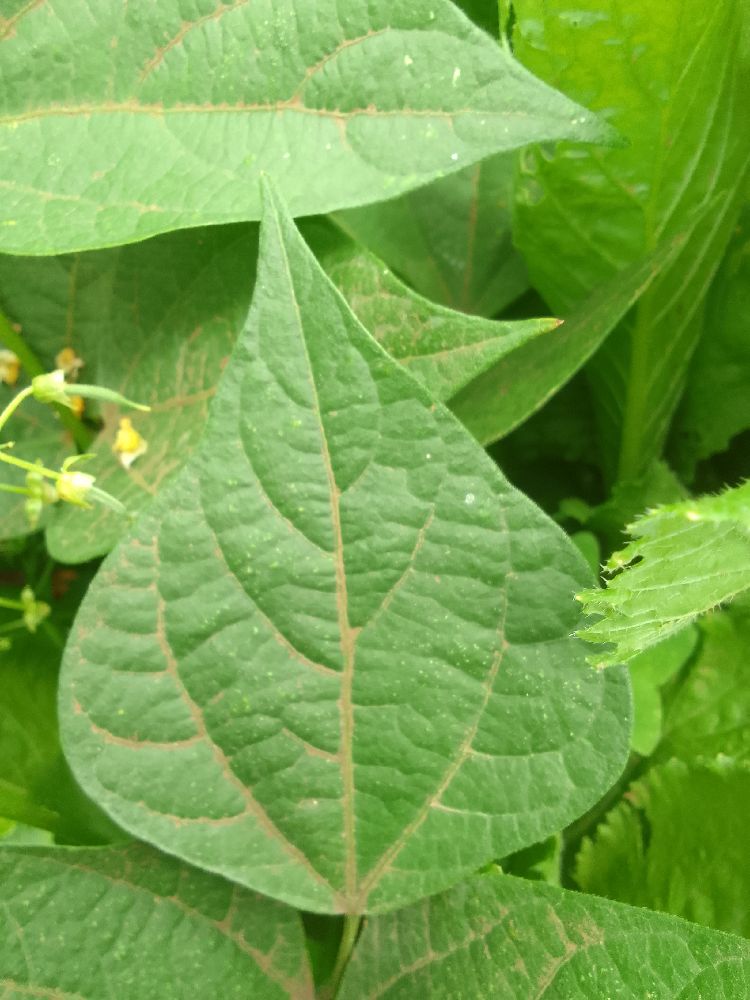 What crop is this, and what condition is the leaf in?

common bean, healthy
